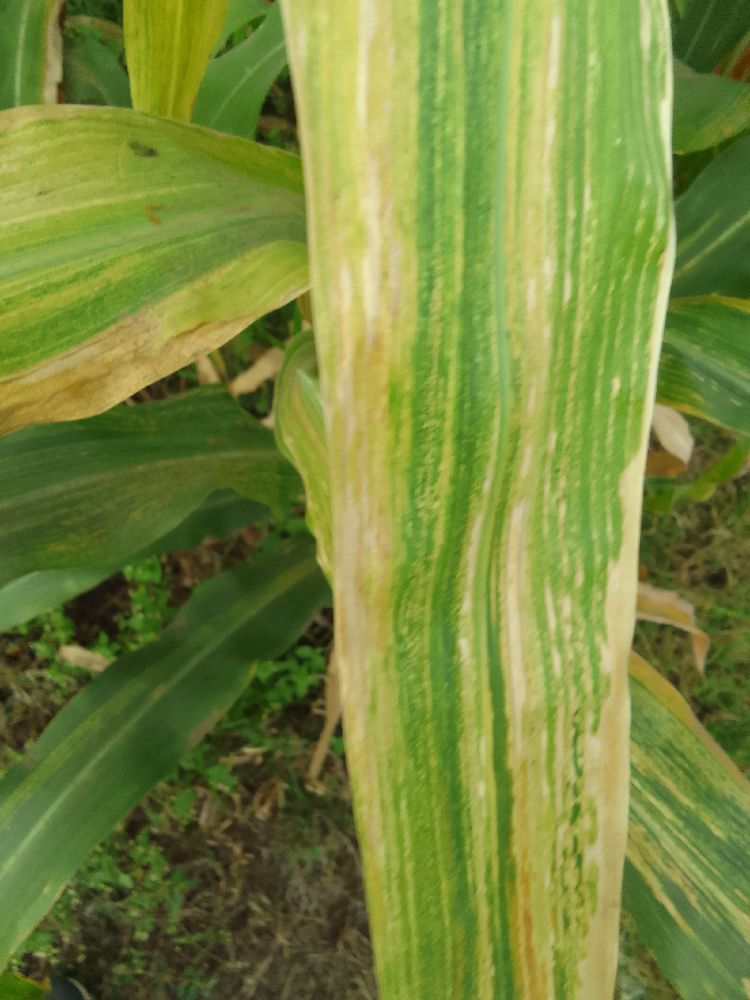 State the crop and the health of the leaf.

maize, maize lethal necrosis
